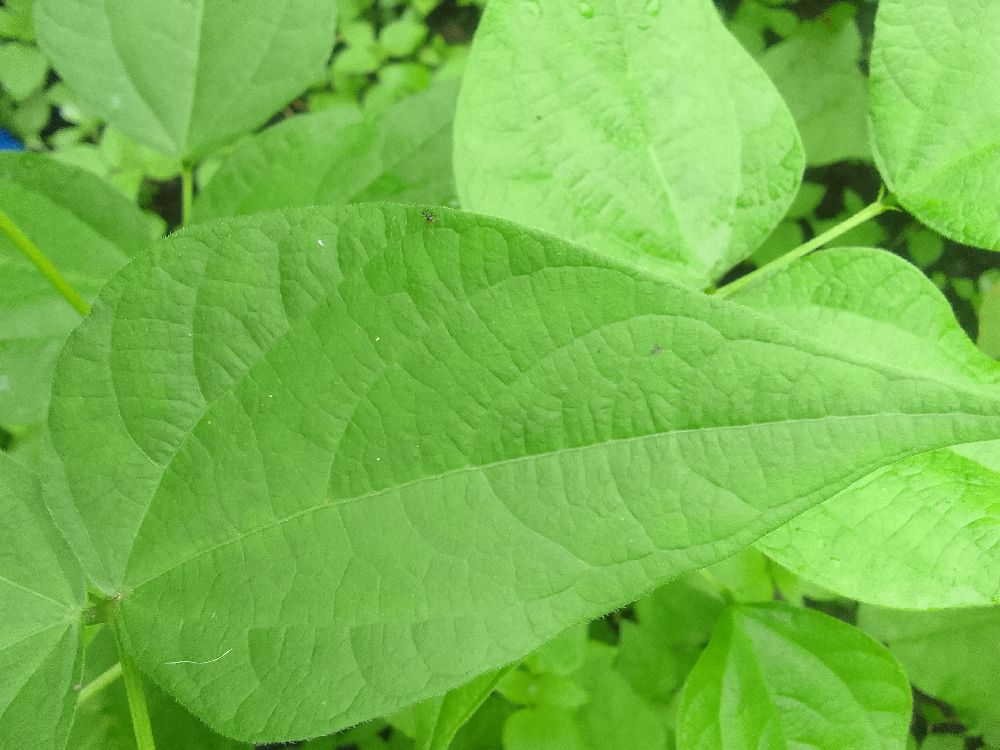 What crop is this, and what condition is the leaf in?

common bean, healthy
